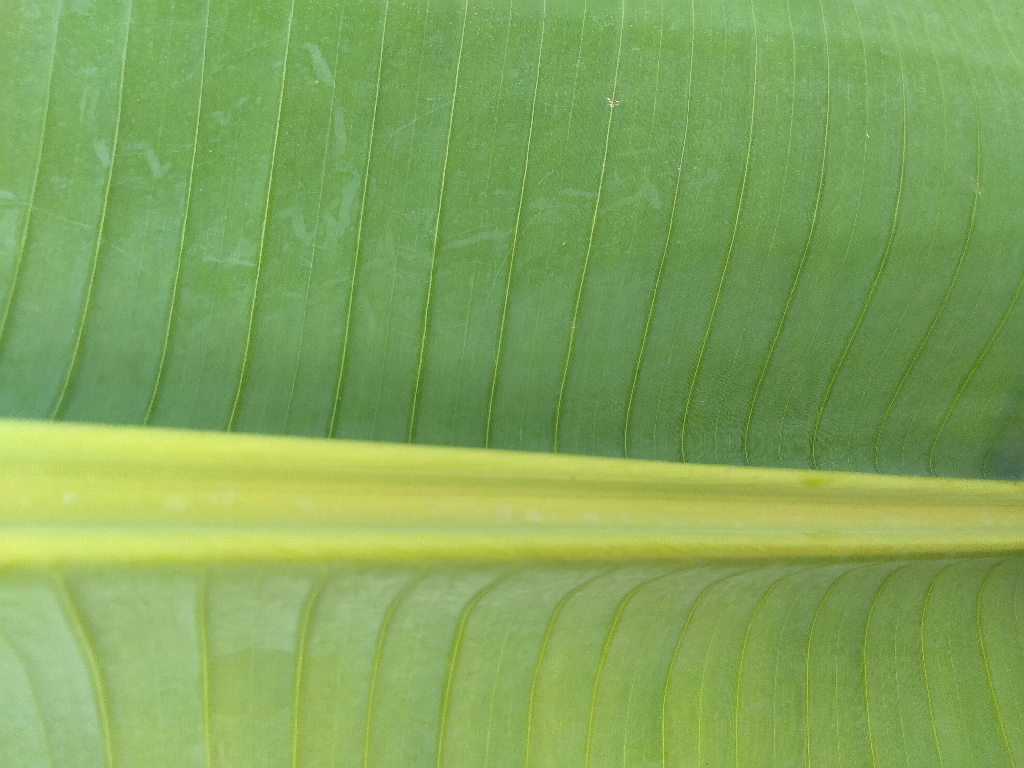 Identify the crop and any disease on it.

banana, healthy
